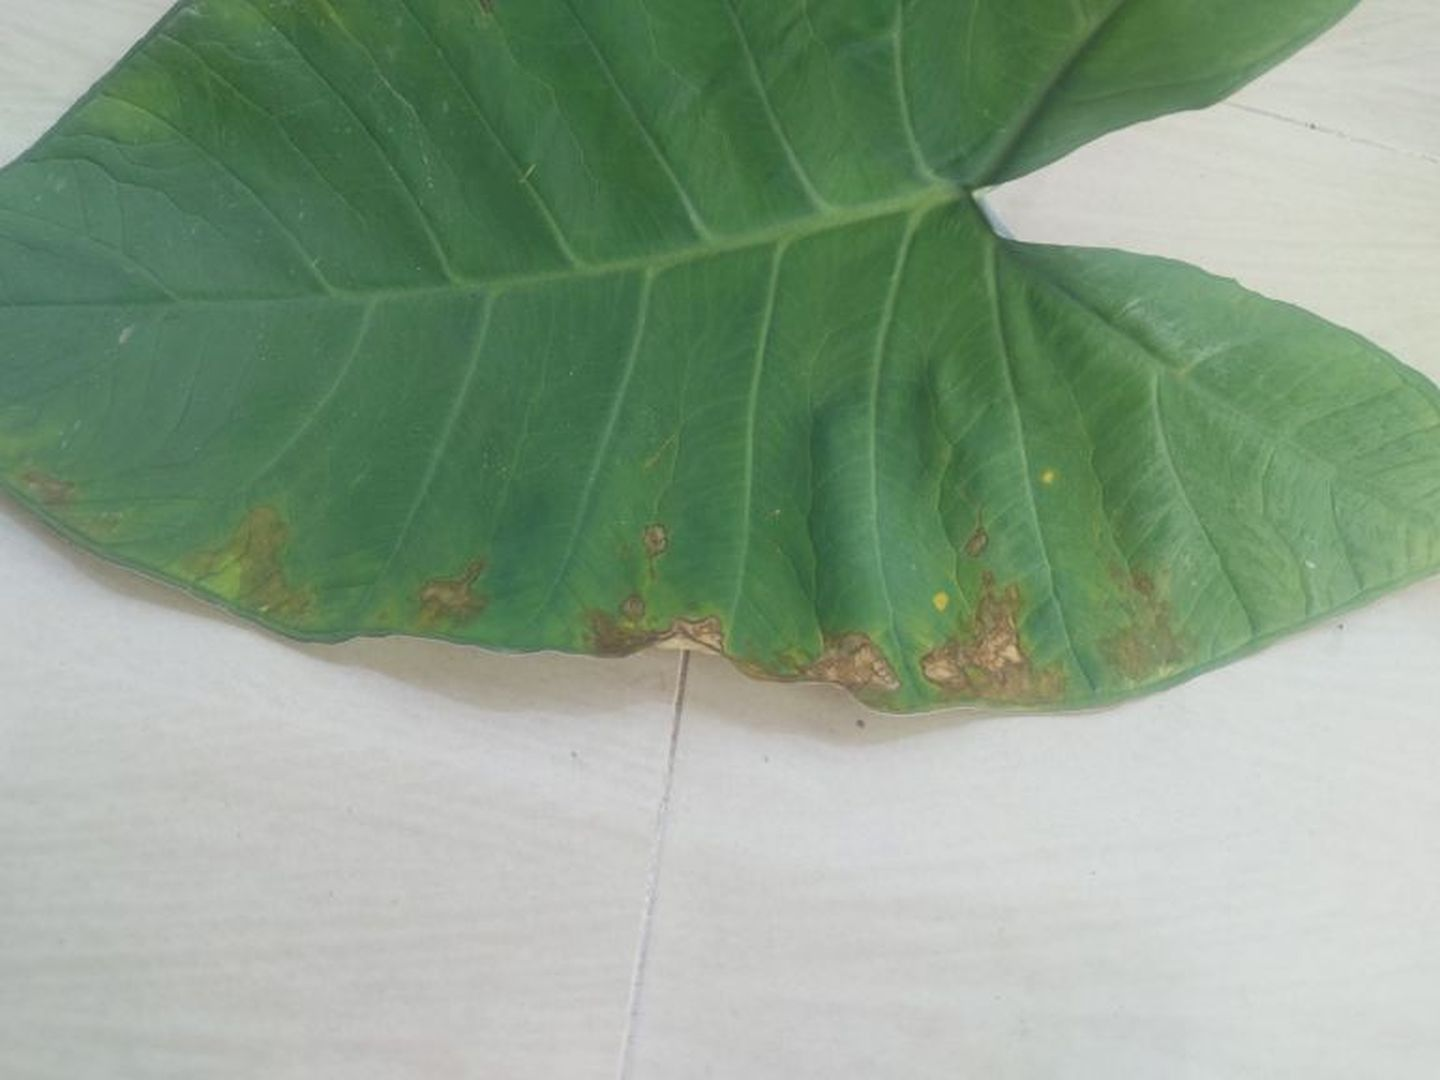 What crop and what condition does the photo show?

taro, leaf blight
